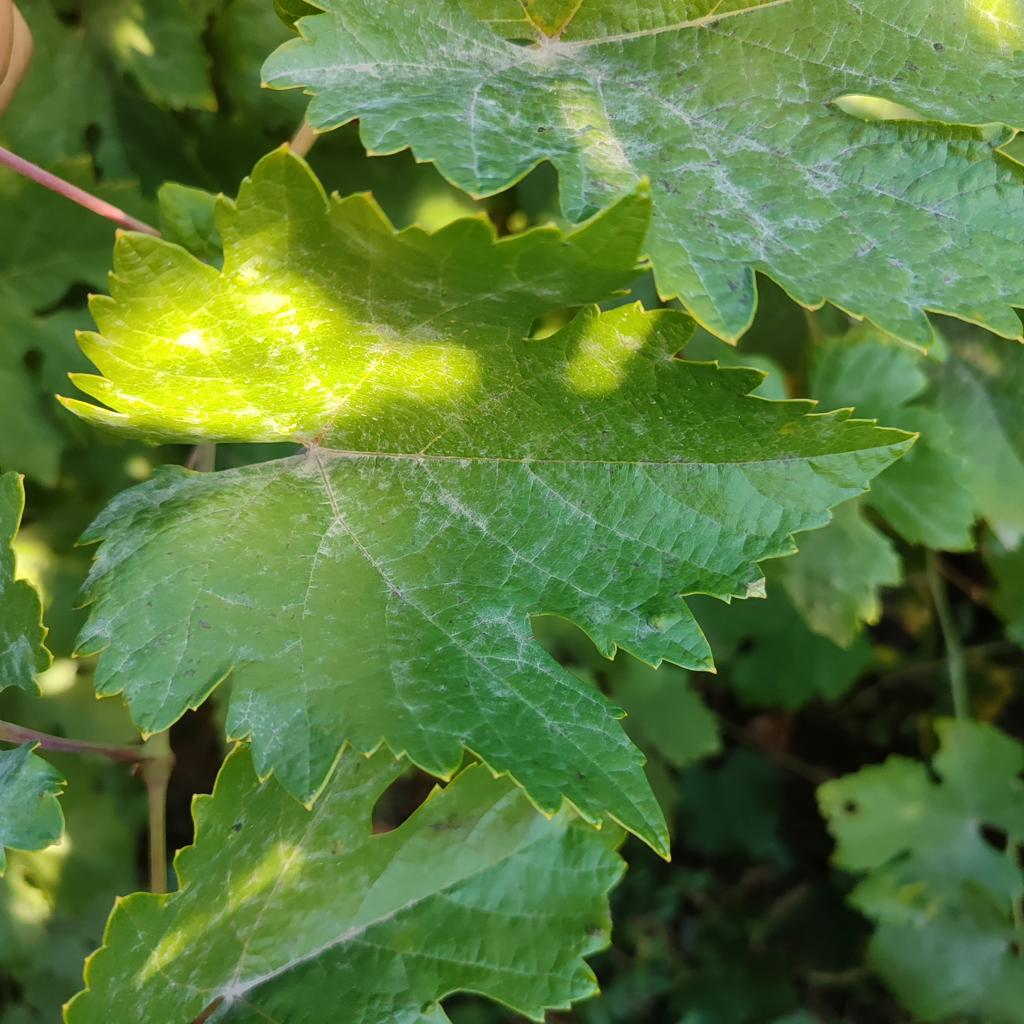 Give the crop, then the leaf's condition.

grapevine, powdery mildew
